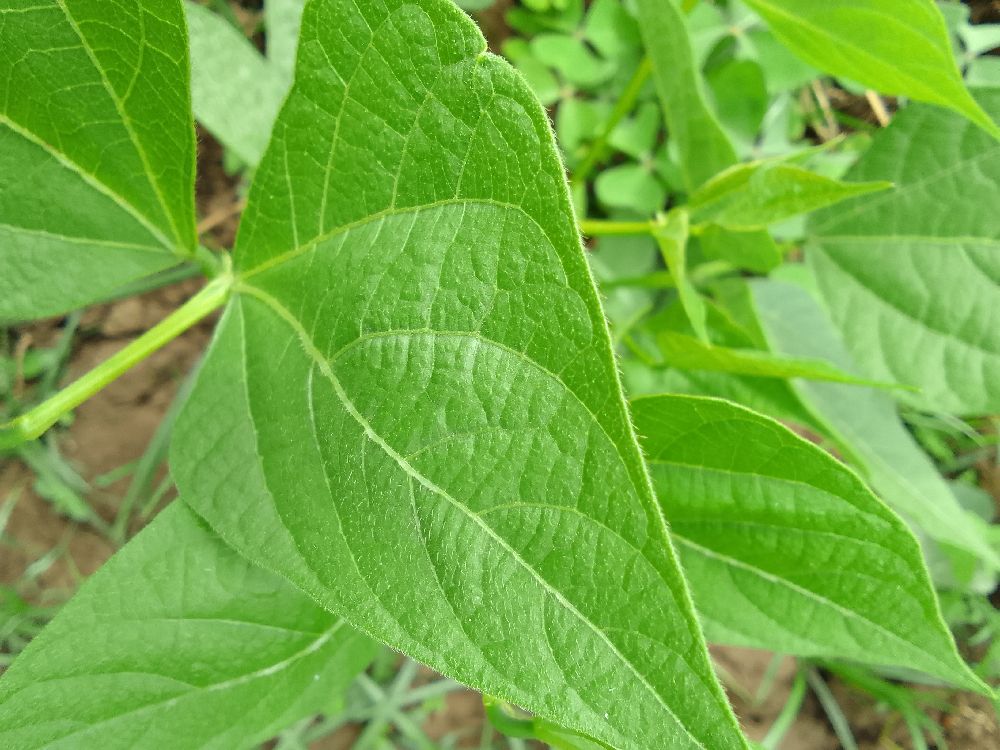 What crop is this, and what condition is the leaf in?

common bean, healthy
